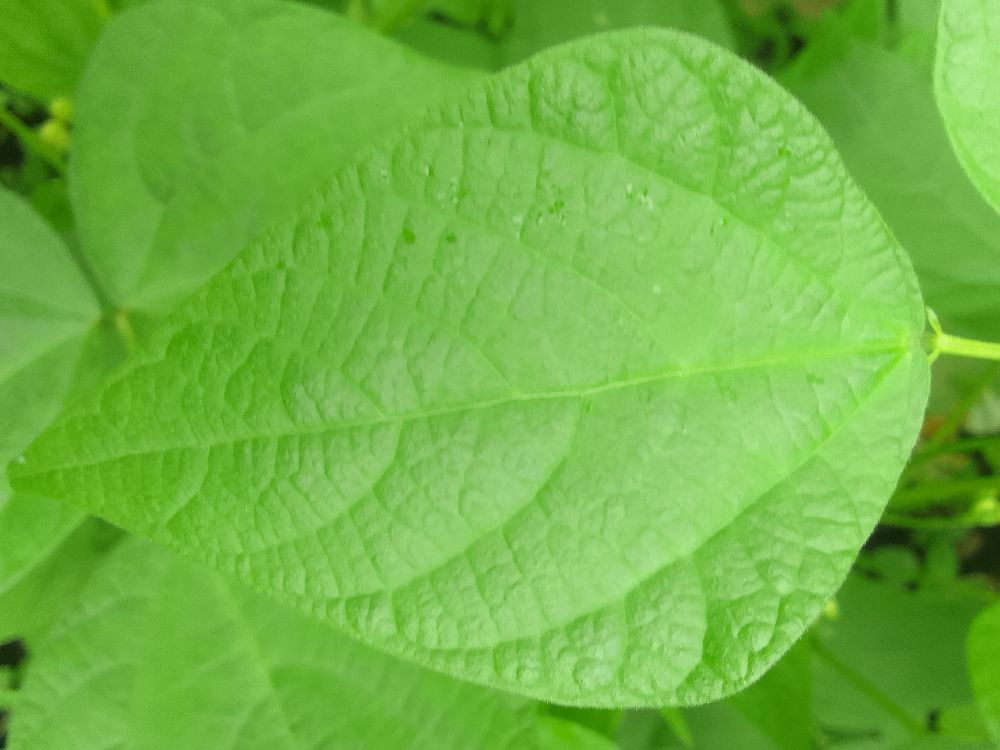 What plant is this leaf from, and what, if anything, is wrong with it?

common bean, healthy
